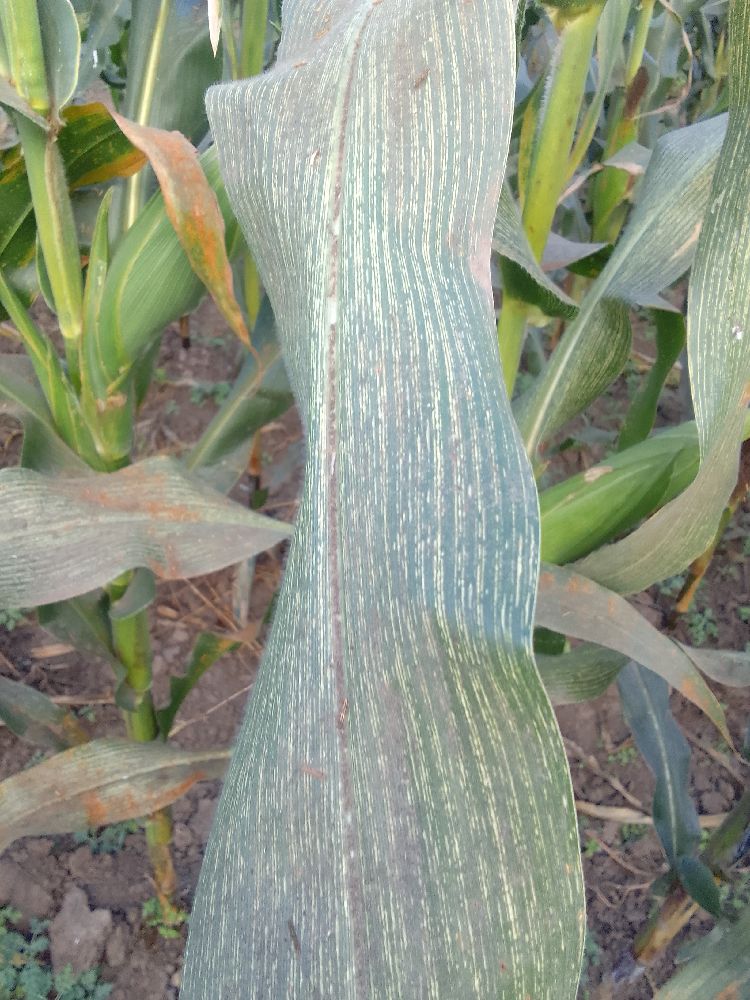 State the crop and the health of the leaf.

maize, maize streak virus
